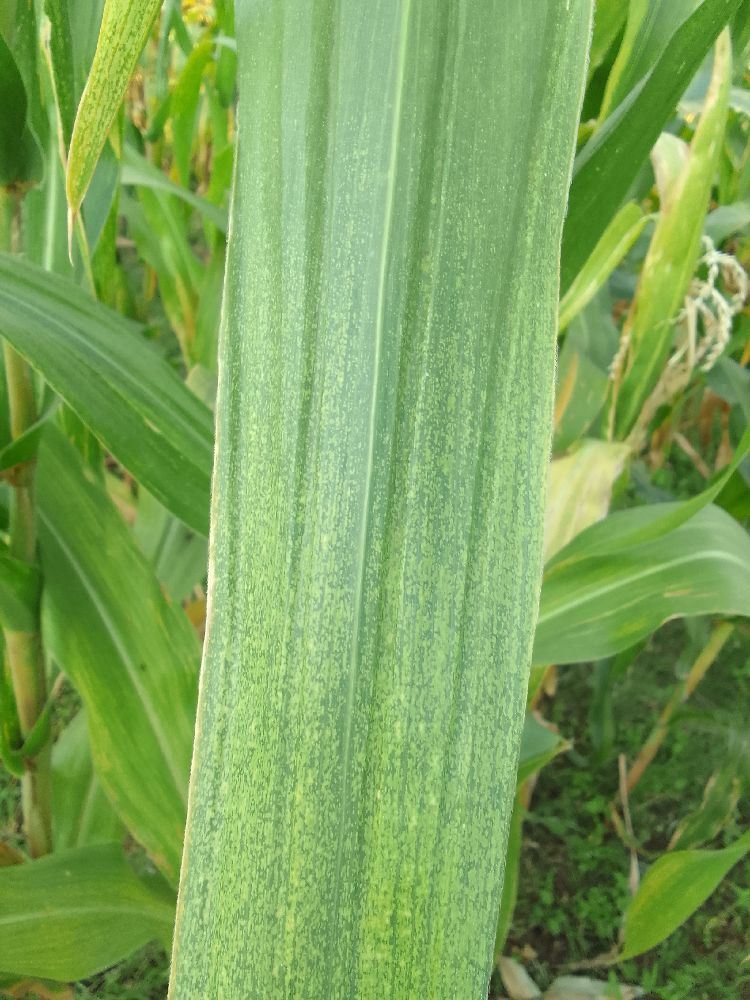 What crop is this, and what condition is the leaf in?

maize, maize lethal necrosis
